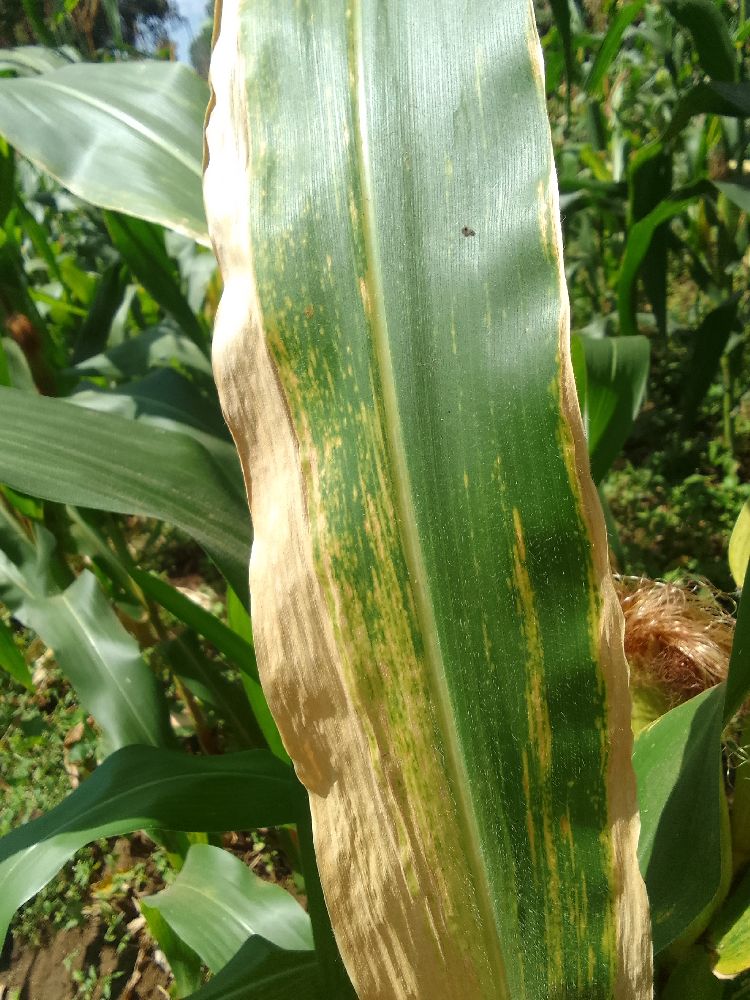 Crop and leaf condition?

maize, maize lethal necrosis
